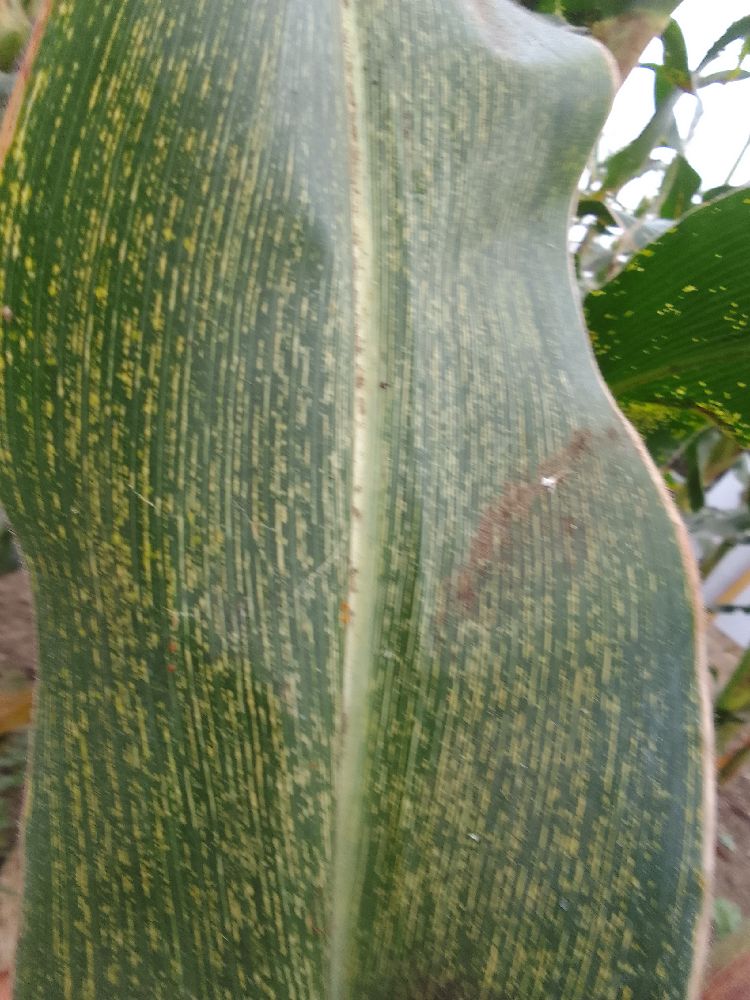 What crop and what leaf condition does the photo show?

maize, maize streak virus
